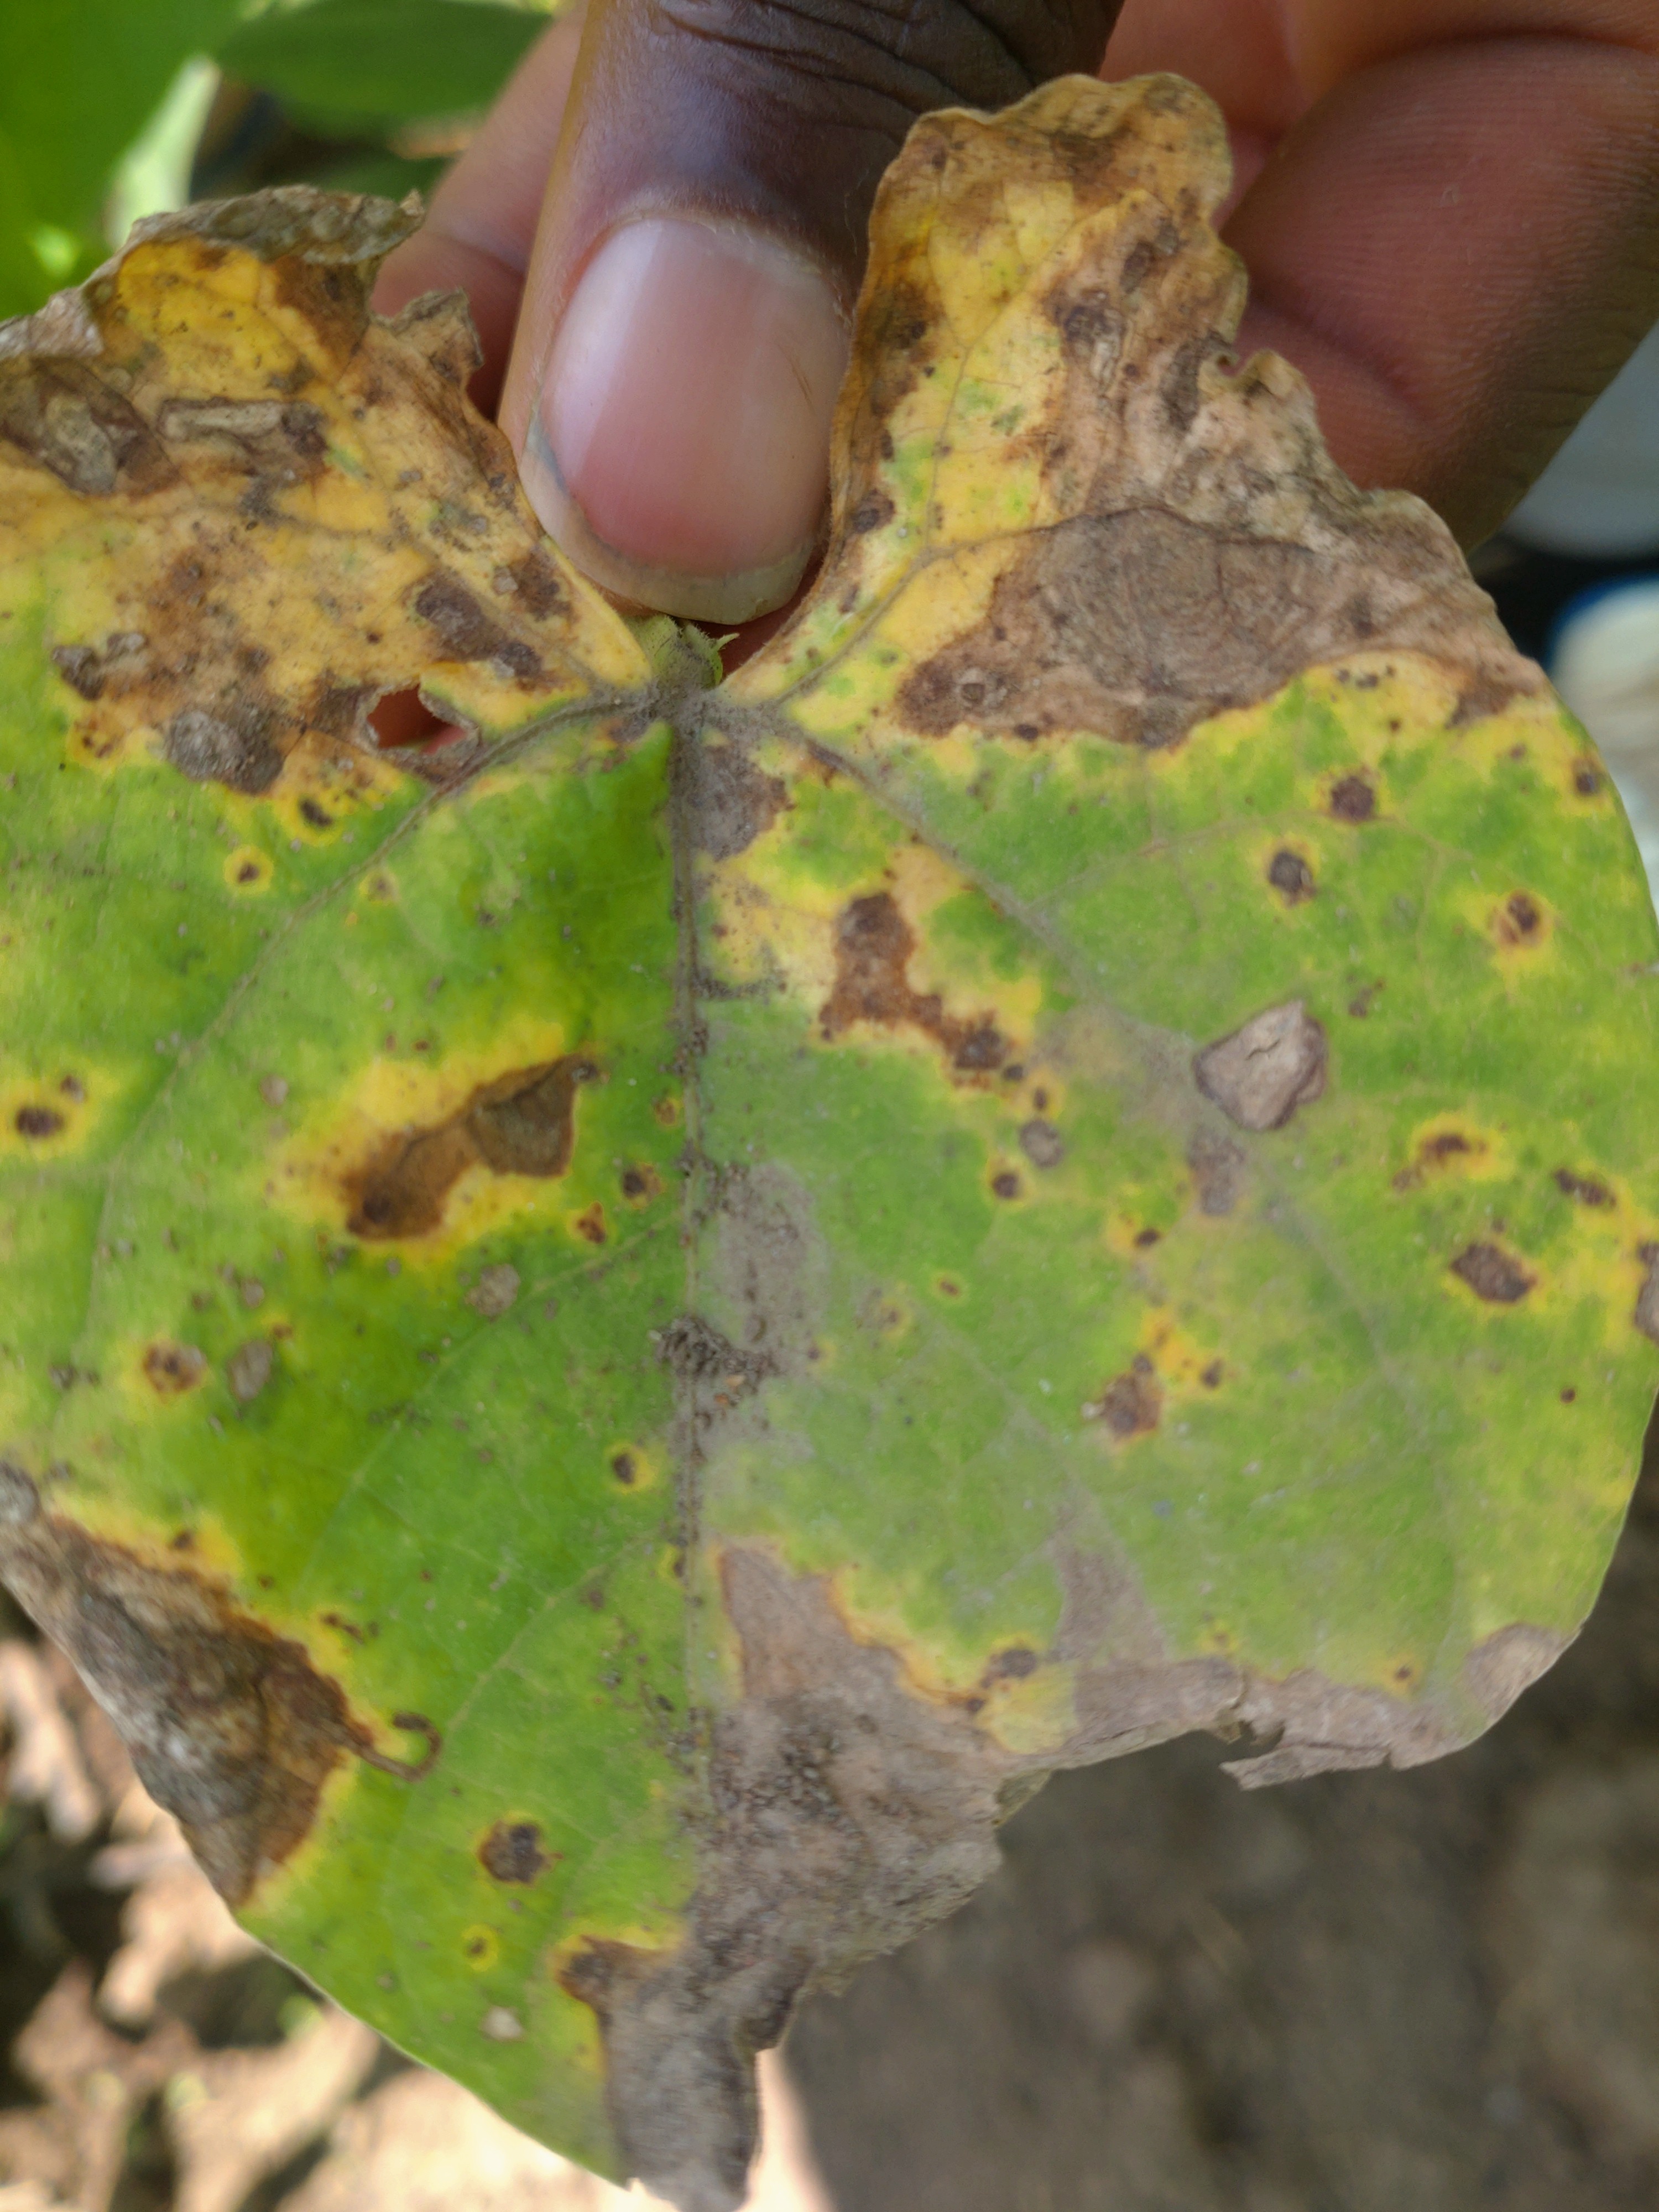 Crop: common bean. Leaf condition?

rust
